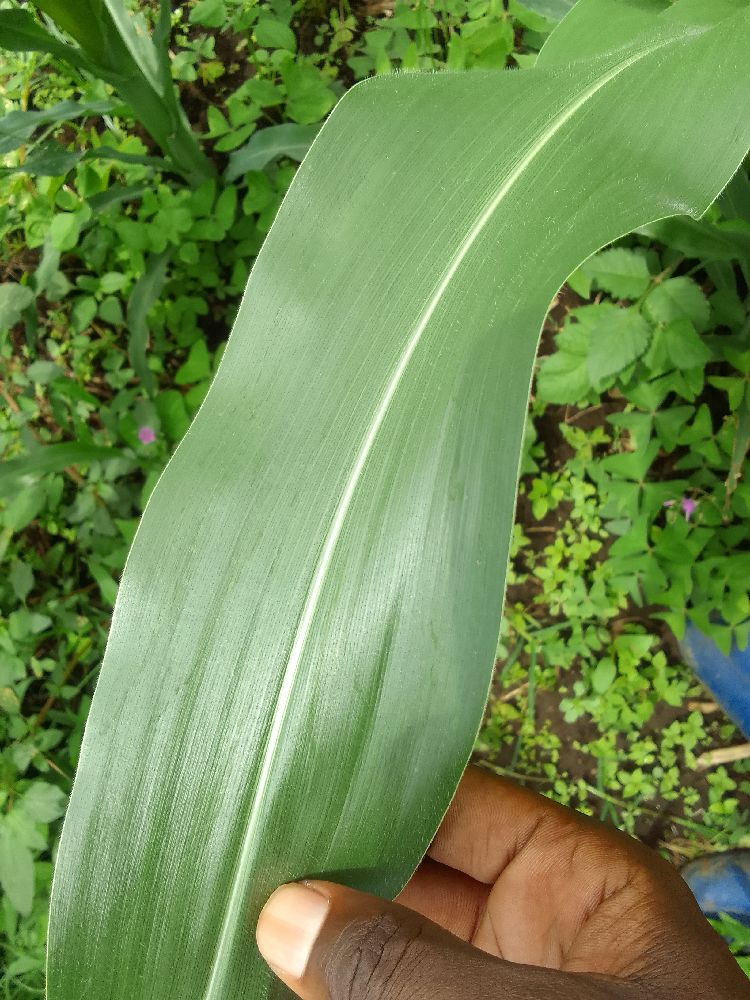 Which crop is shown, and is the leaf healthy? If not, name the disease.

maize, healthy
